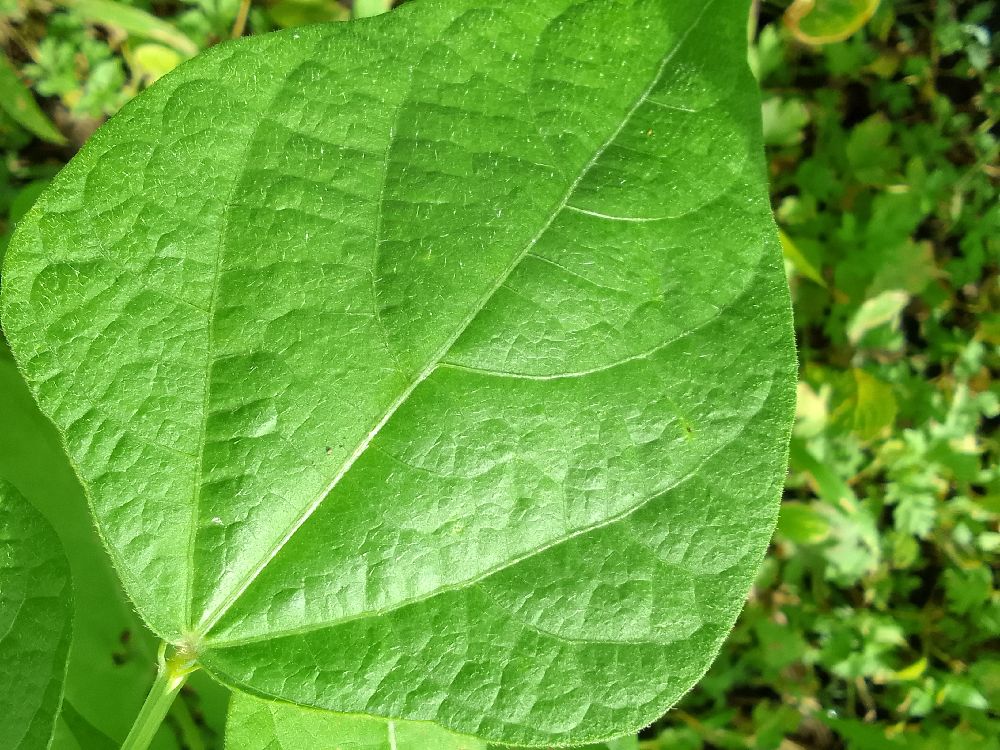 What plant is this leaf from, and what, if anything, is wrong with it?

common bean, healthy
